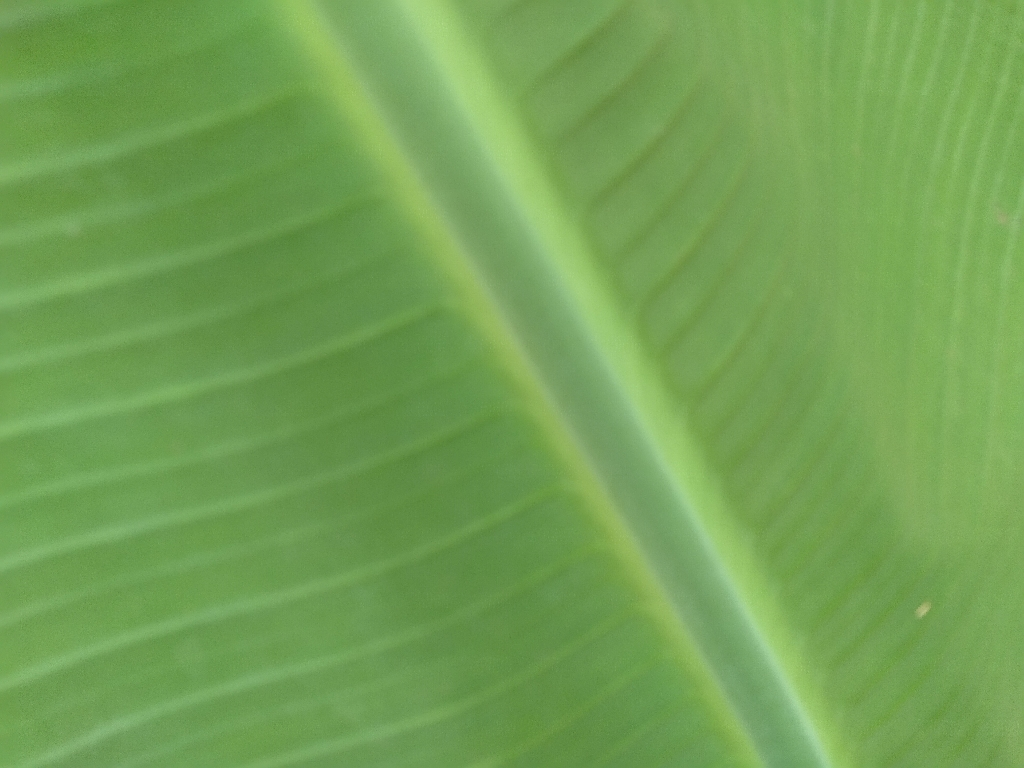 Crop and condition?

banana, healthy
